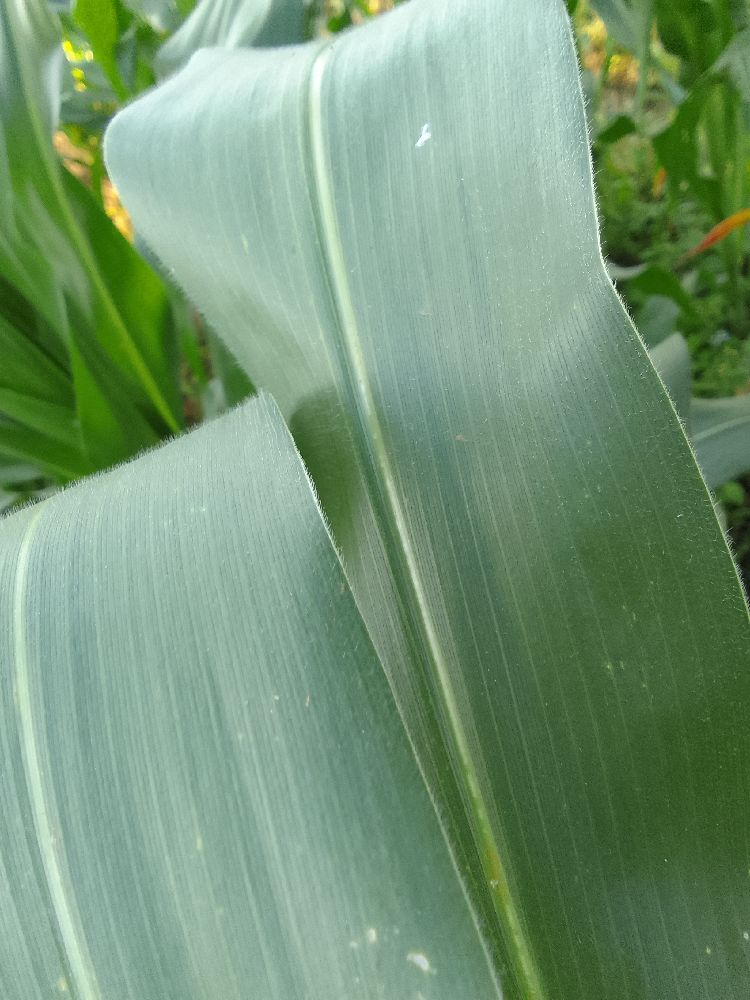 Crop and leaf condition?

maize, healthy
